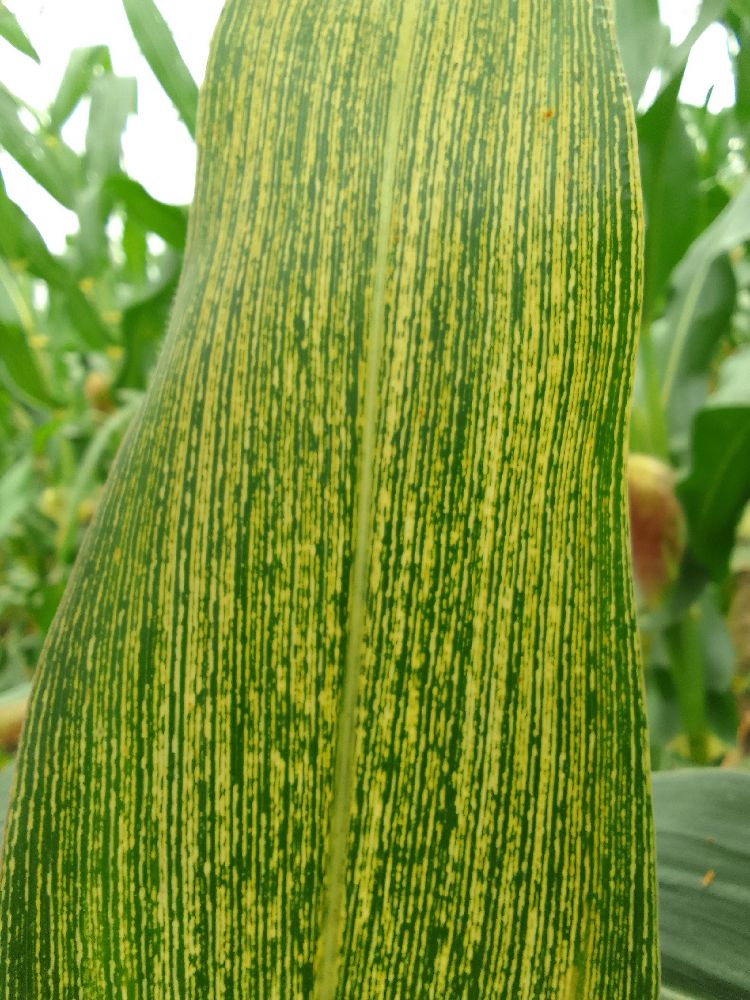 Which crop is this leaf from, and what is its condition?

maize, maize streak virus
